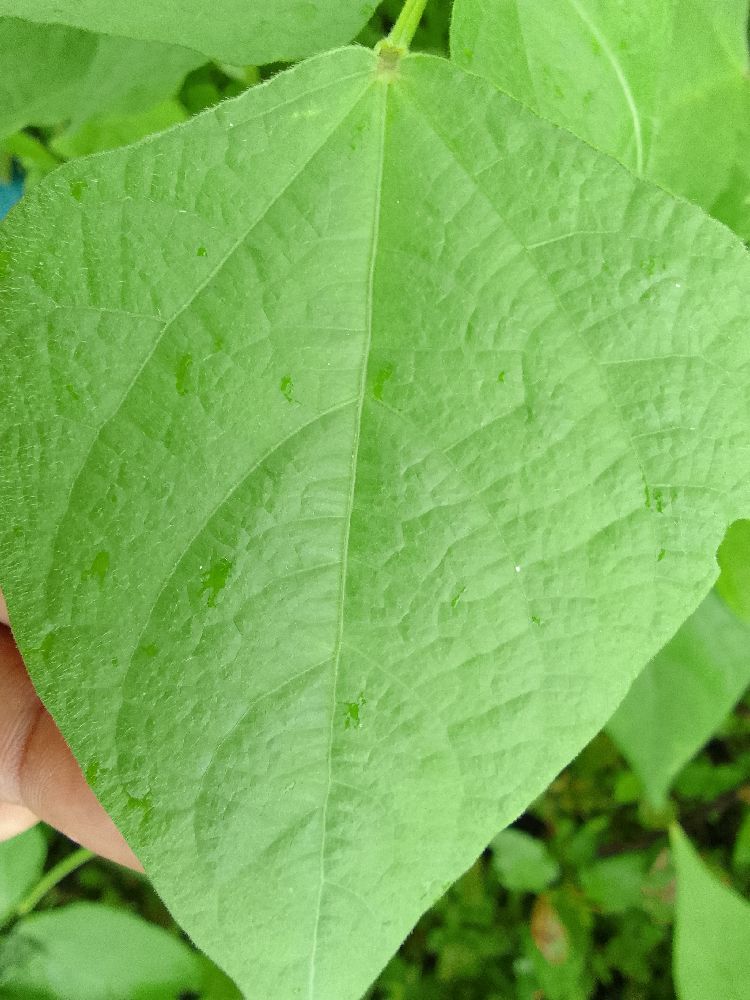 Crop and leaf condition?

common bean, healthy
